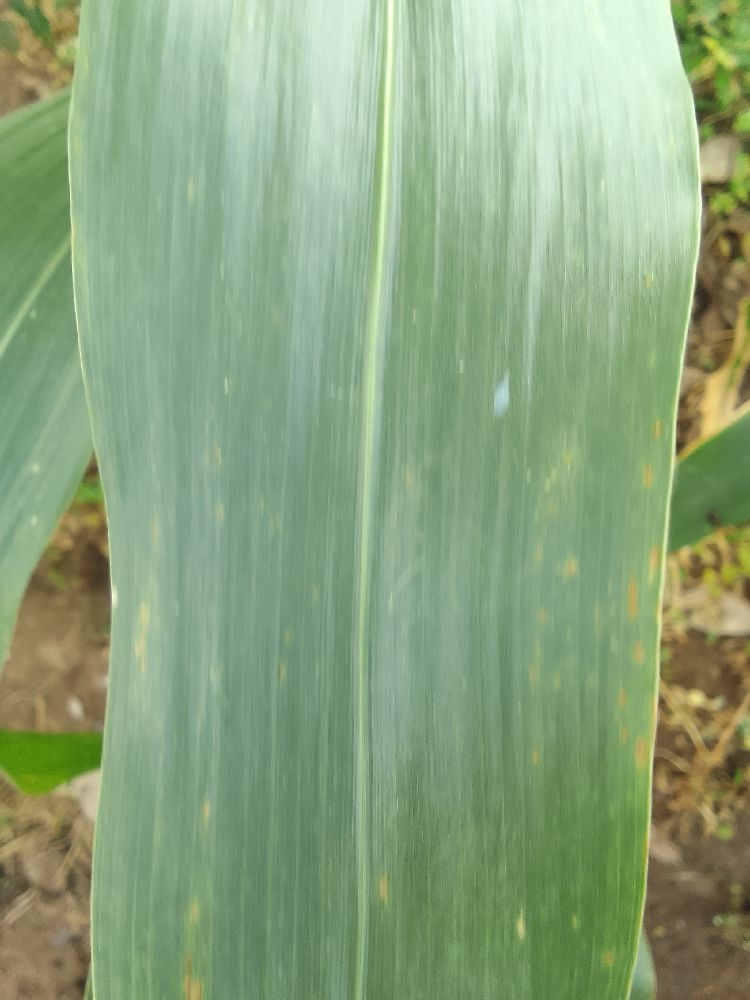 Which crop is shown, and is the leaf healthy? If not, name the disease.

maize, healthy
